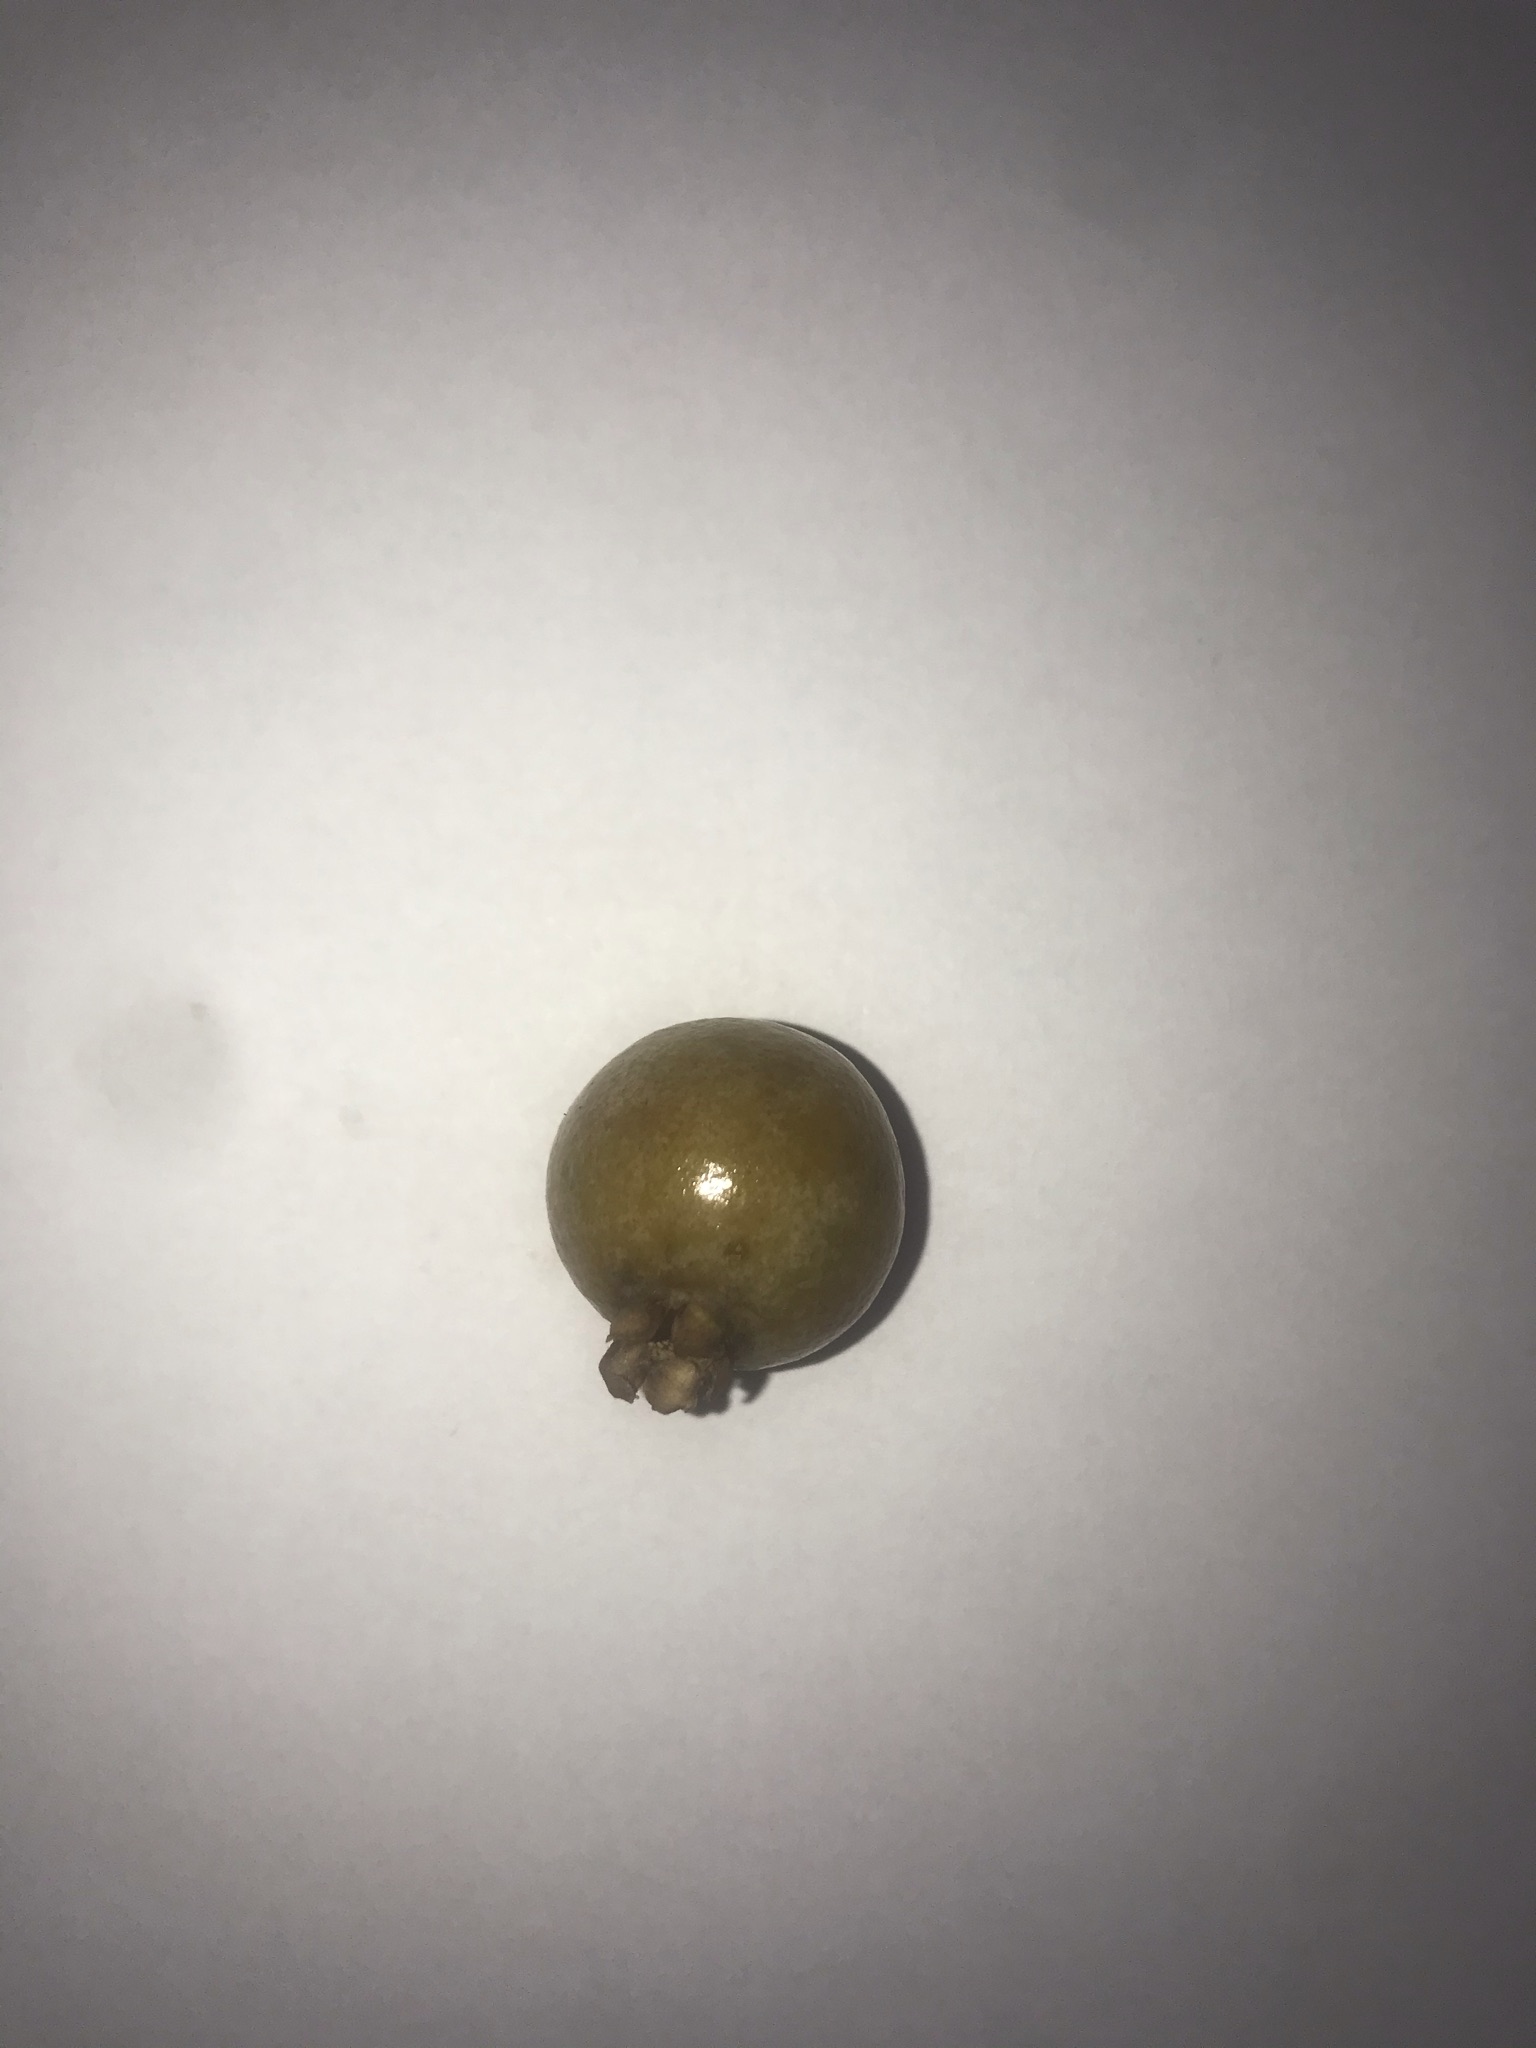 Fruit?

gabiroba
